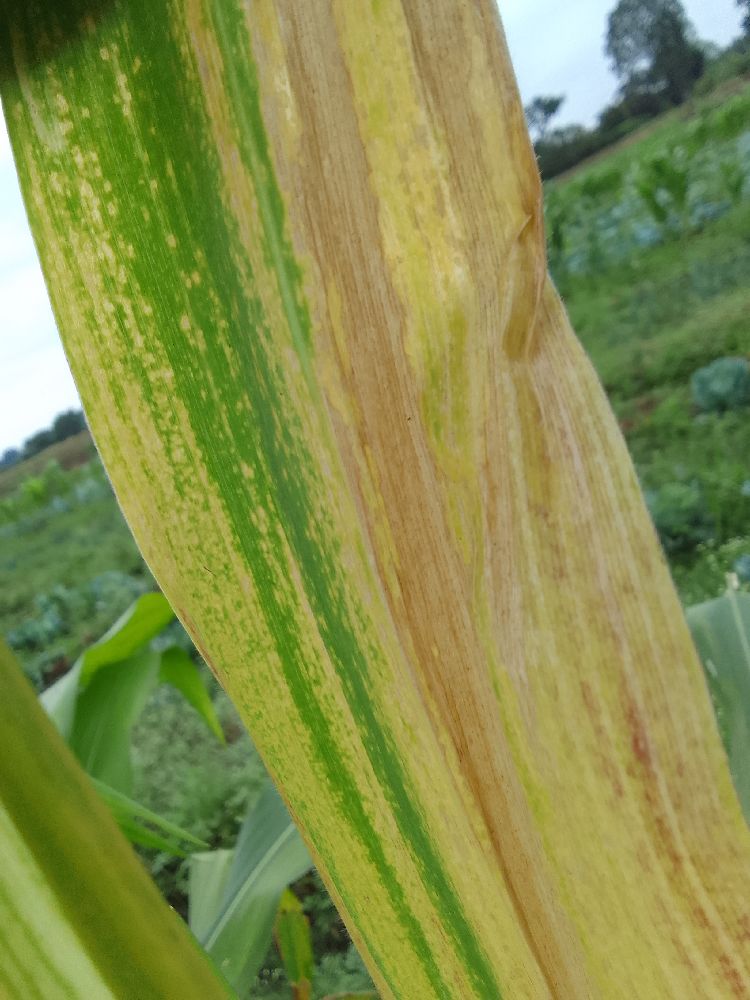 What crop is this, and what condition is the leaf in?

maize, maize lethal necrosis
